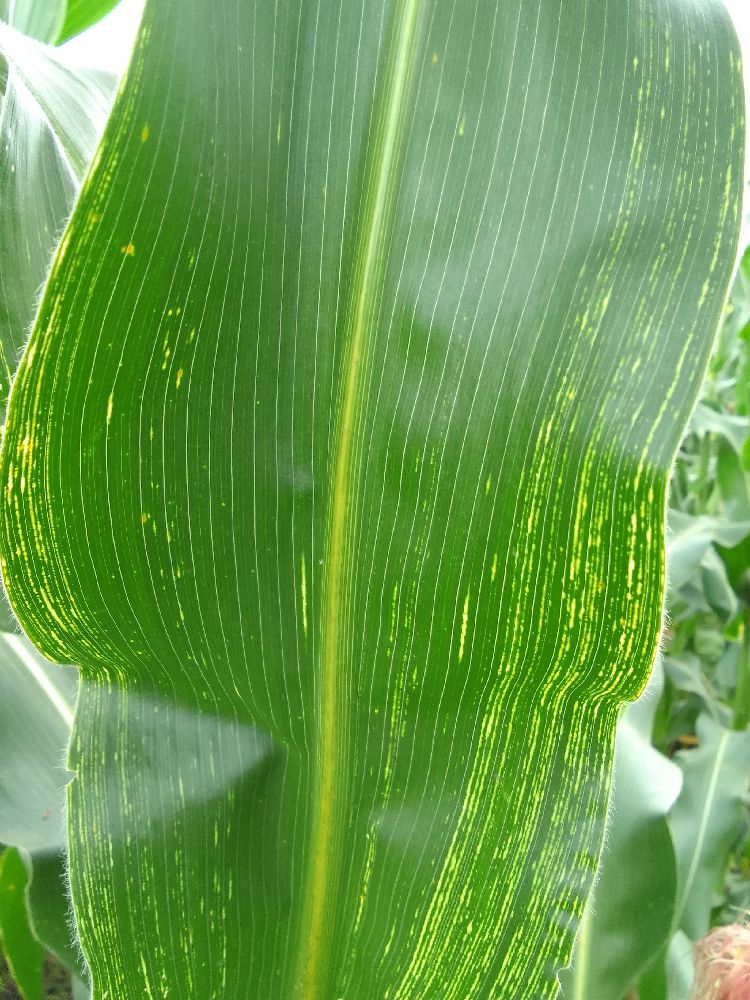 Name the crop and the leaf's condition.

maize, maize streak virus
